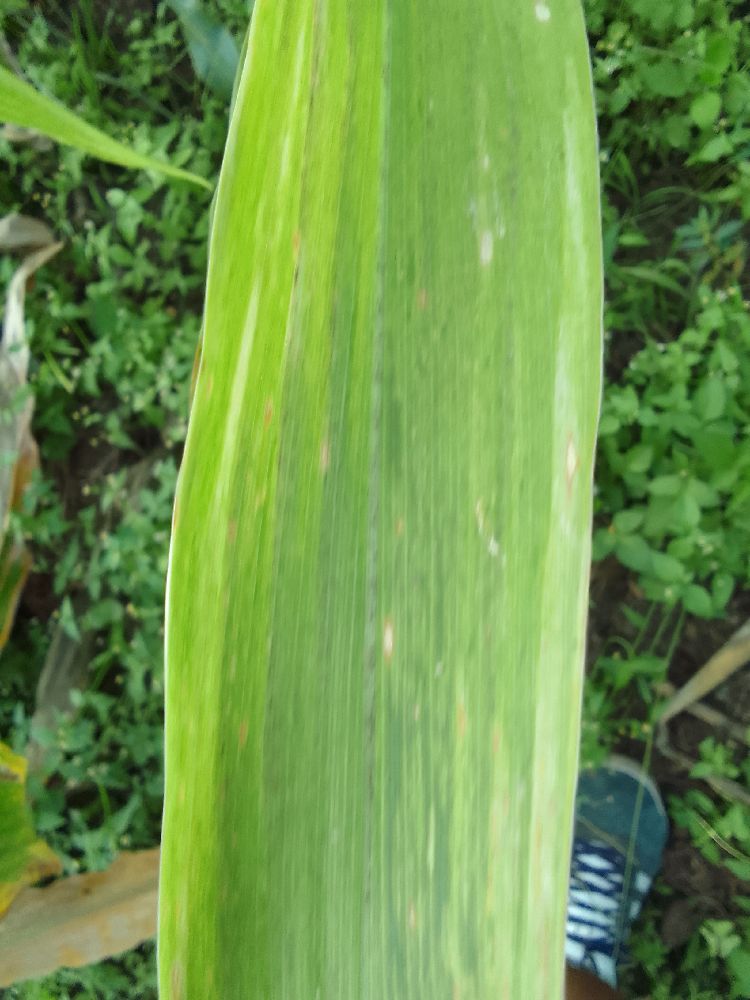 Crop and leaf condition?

maize, maize lethal necrosis
